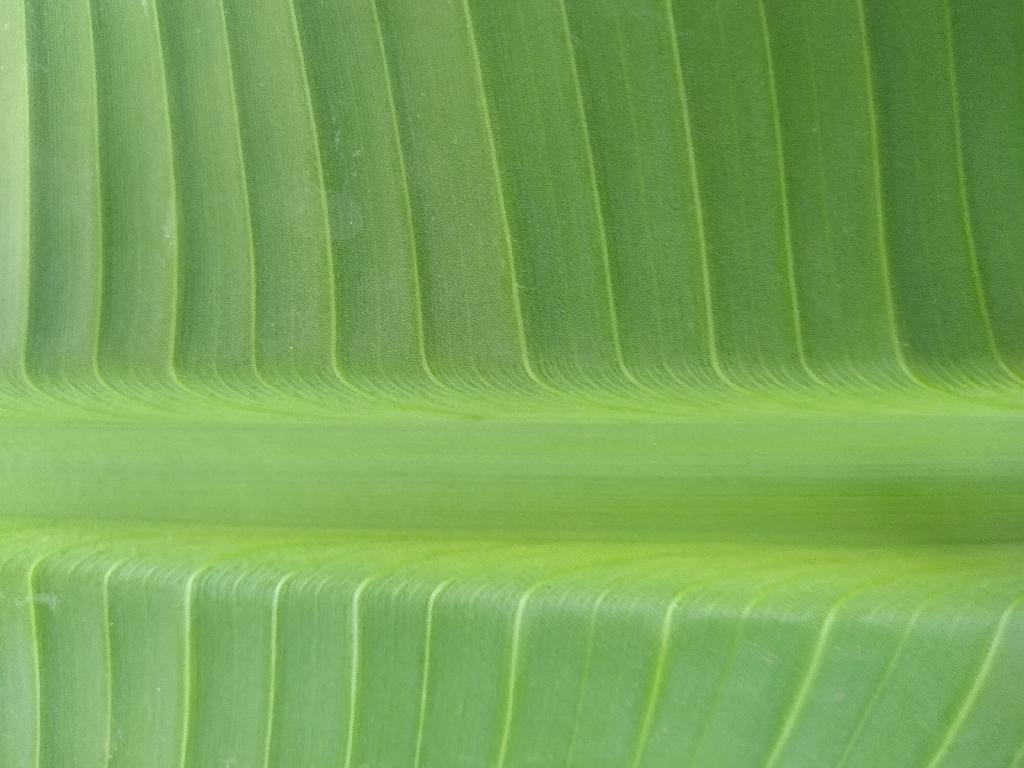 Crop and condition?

banana, healthy
